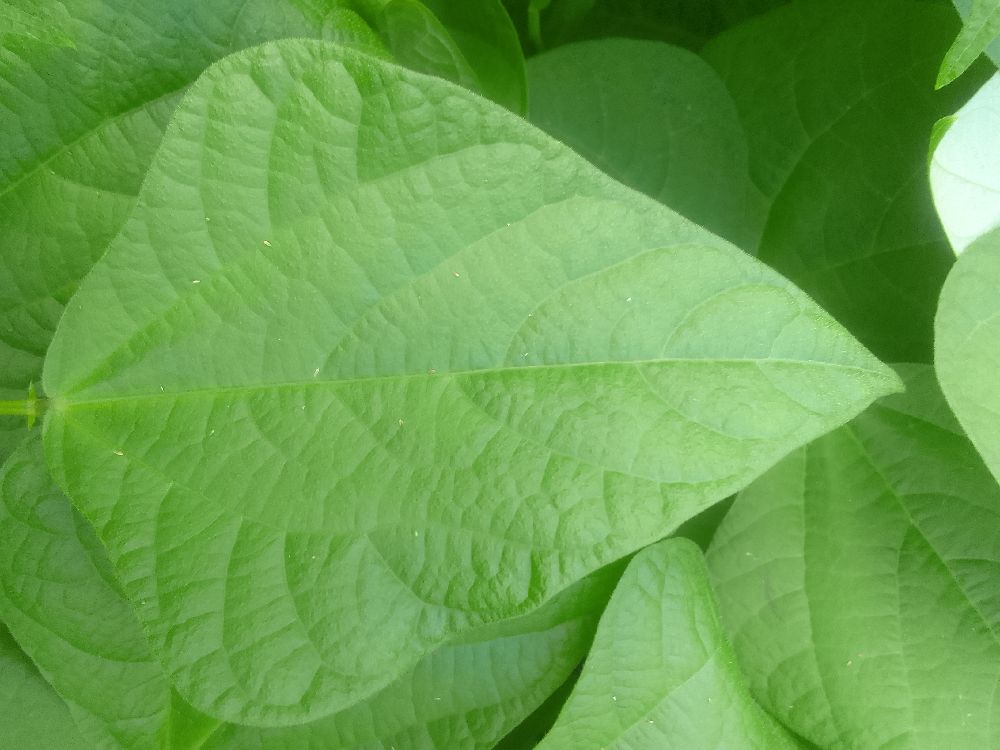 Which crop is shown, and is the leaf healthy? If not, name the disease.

common bean, healthy
